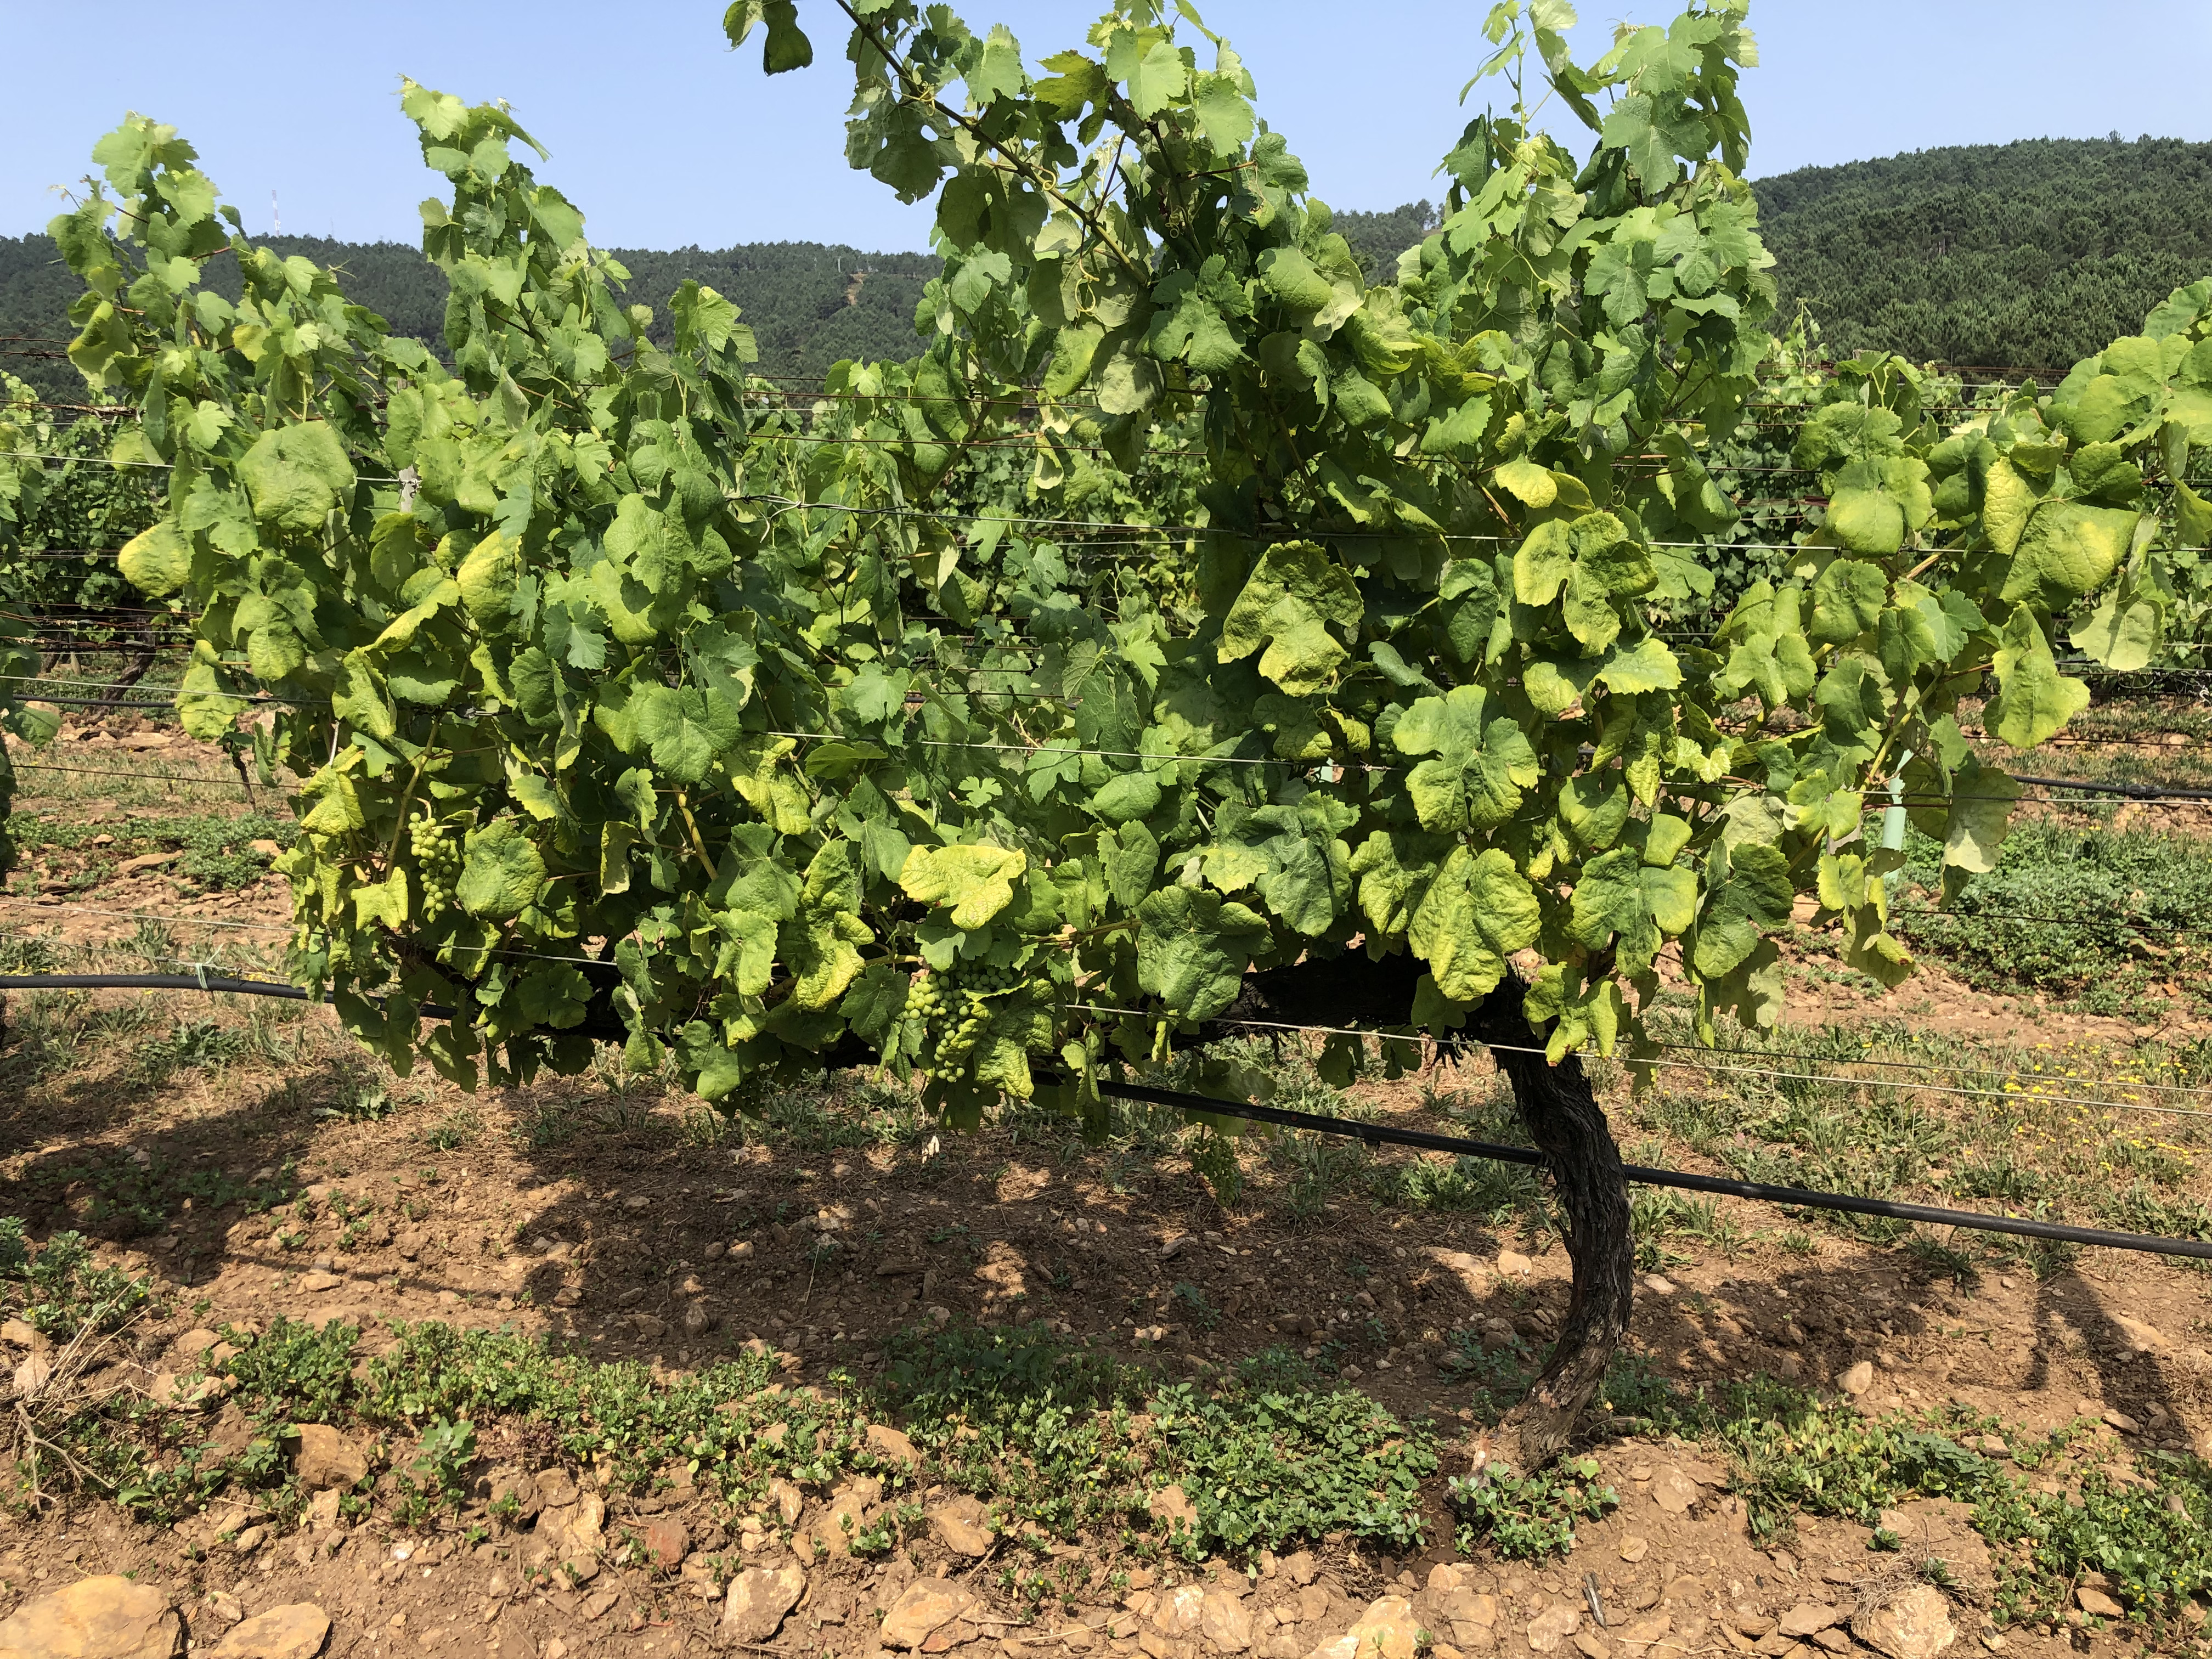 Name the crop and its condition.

grapevine, not affected by esca disease
